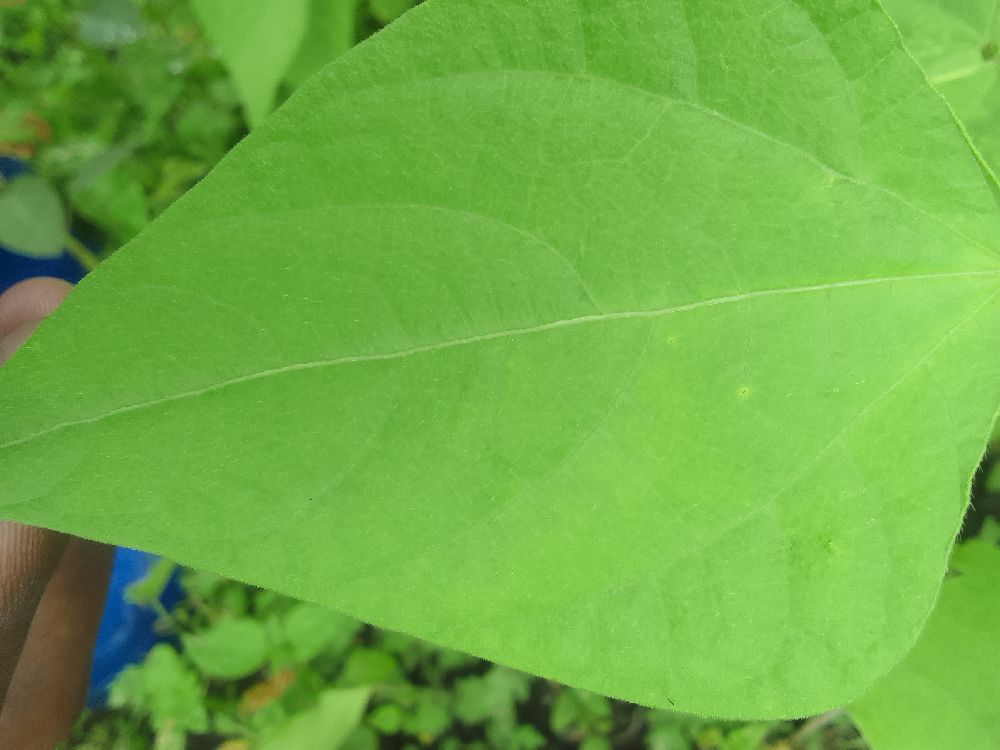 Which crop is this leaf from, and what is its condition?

common bean, healthy
